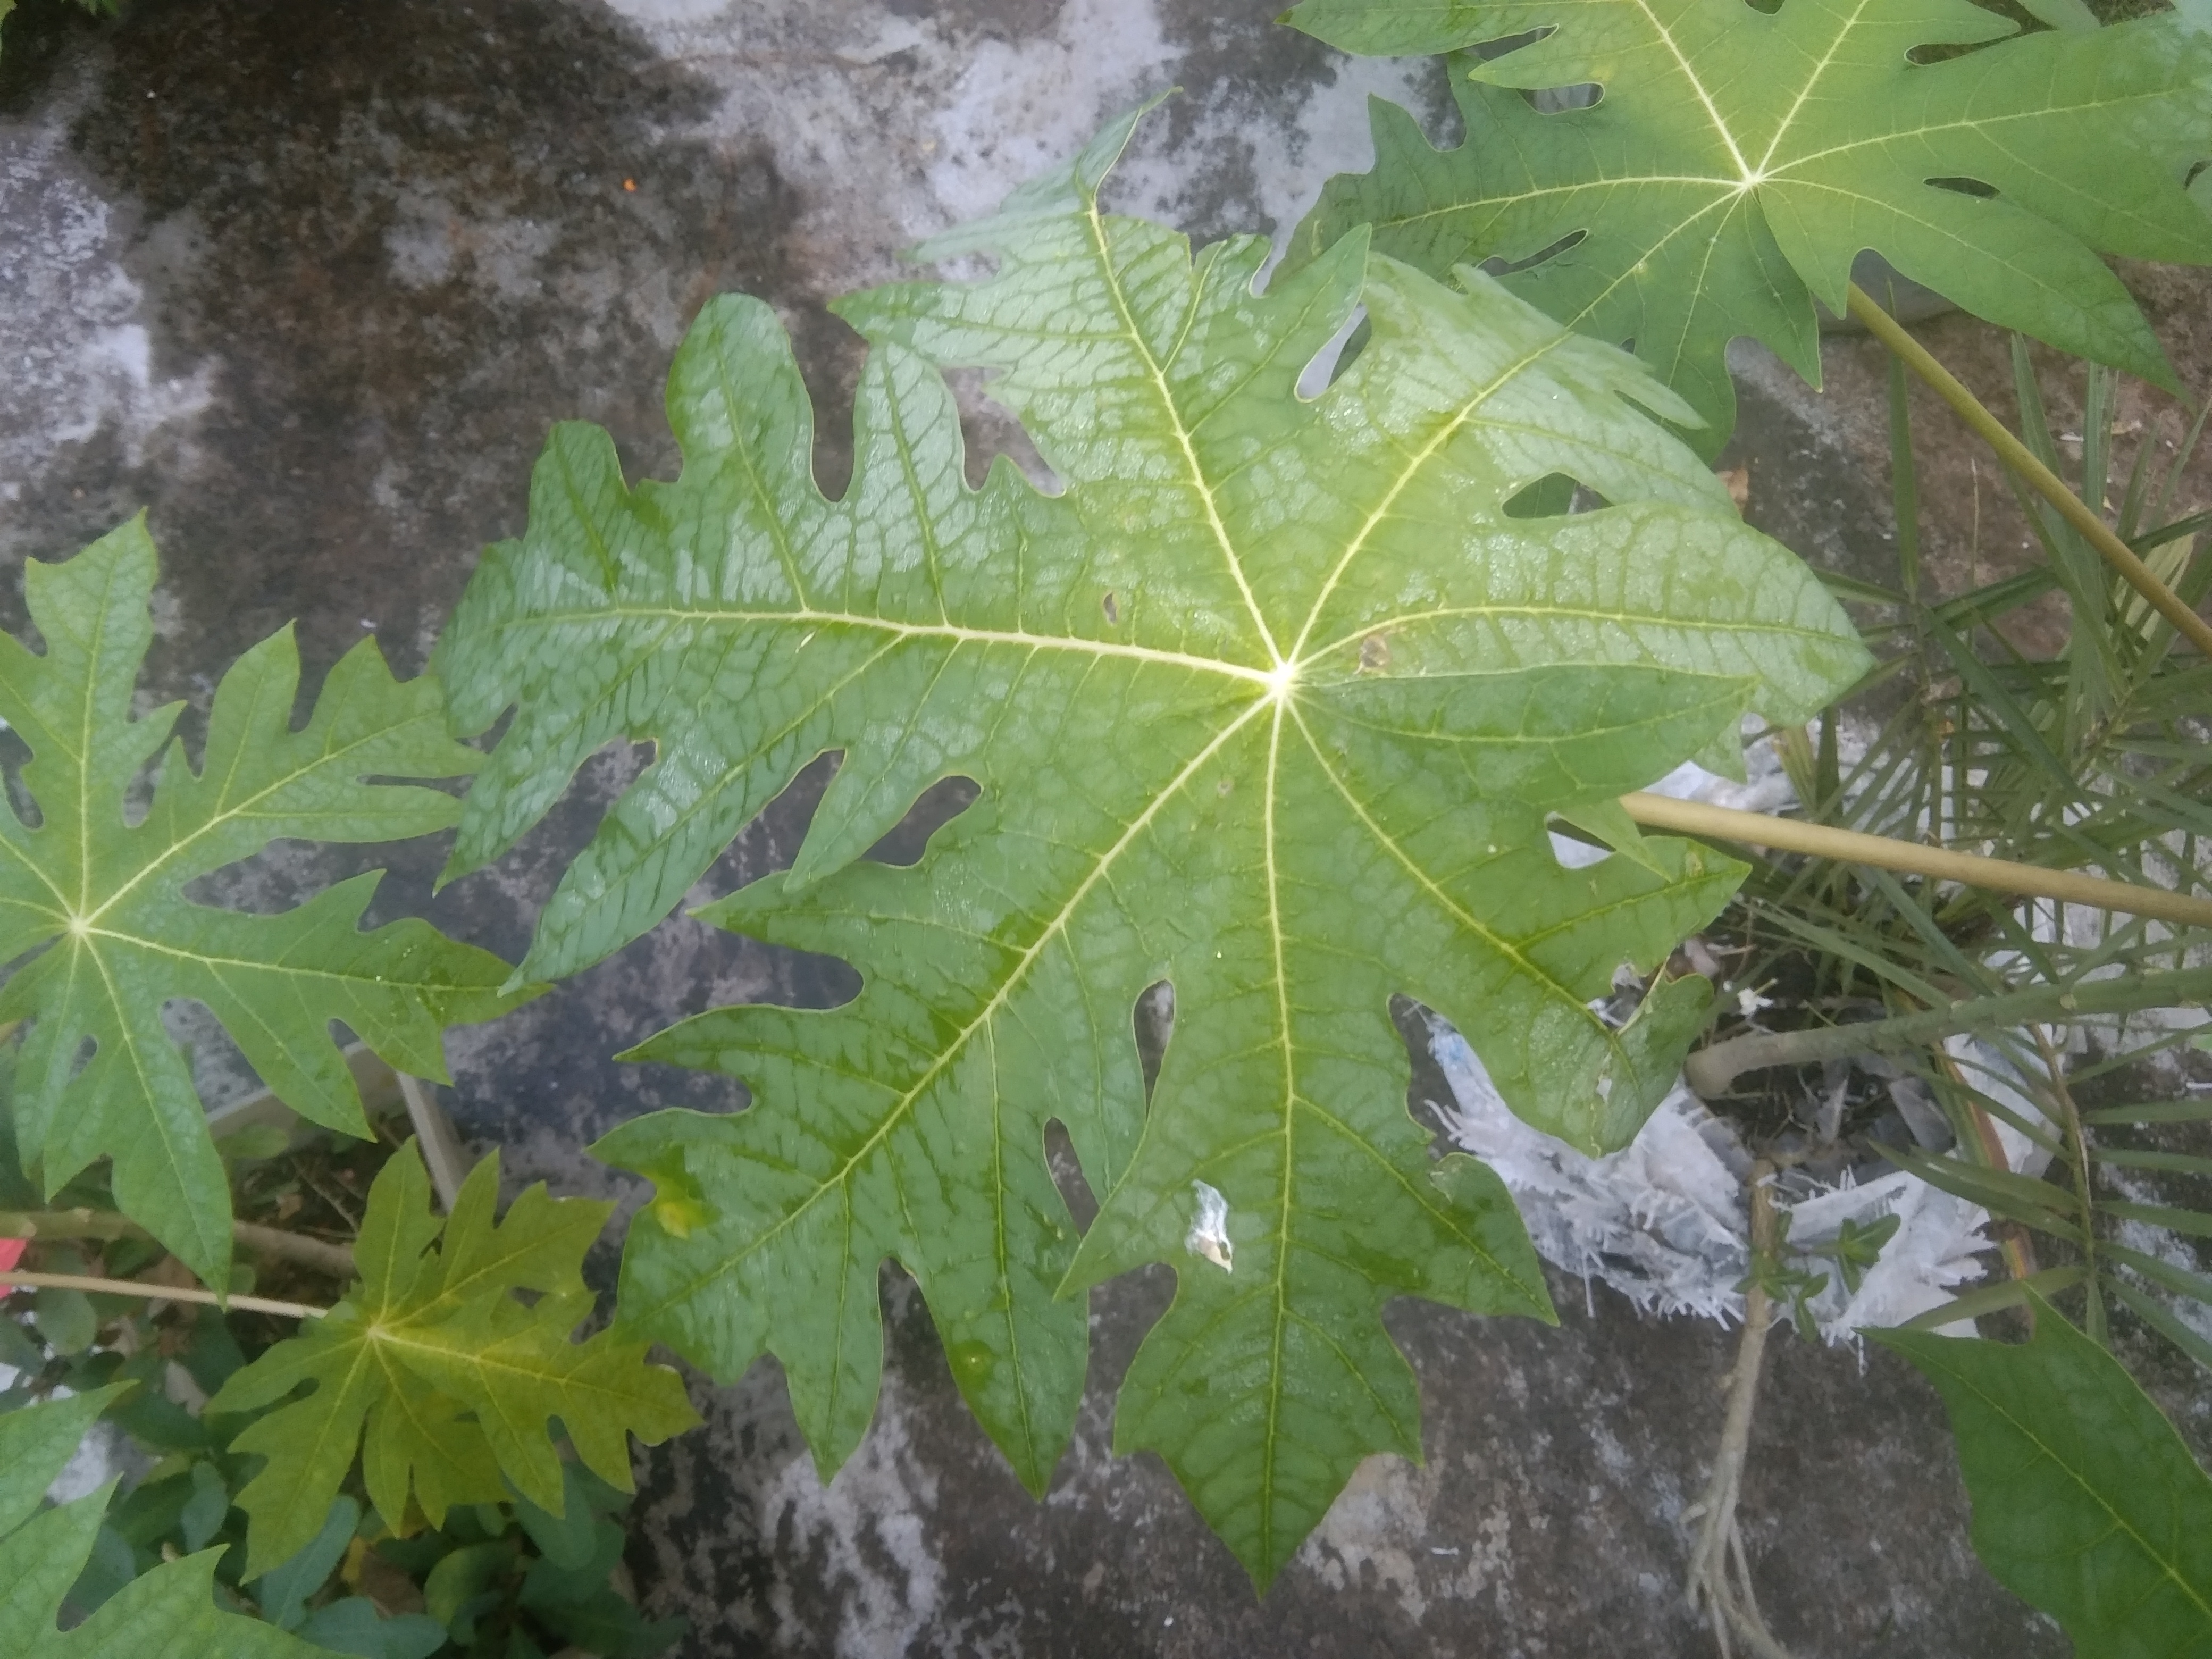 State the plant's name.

papaya
